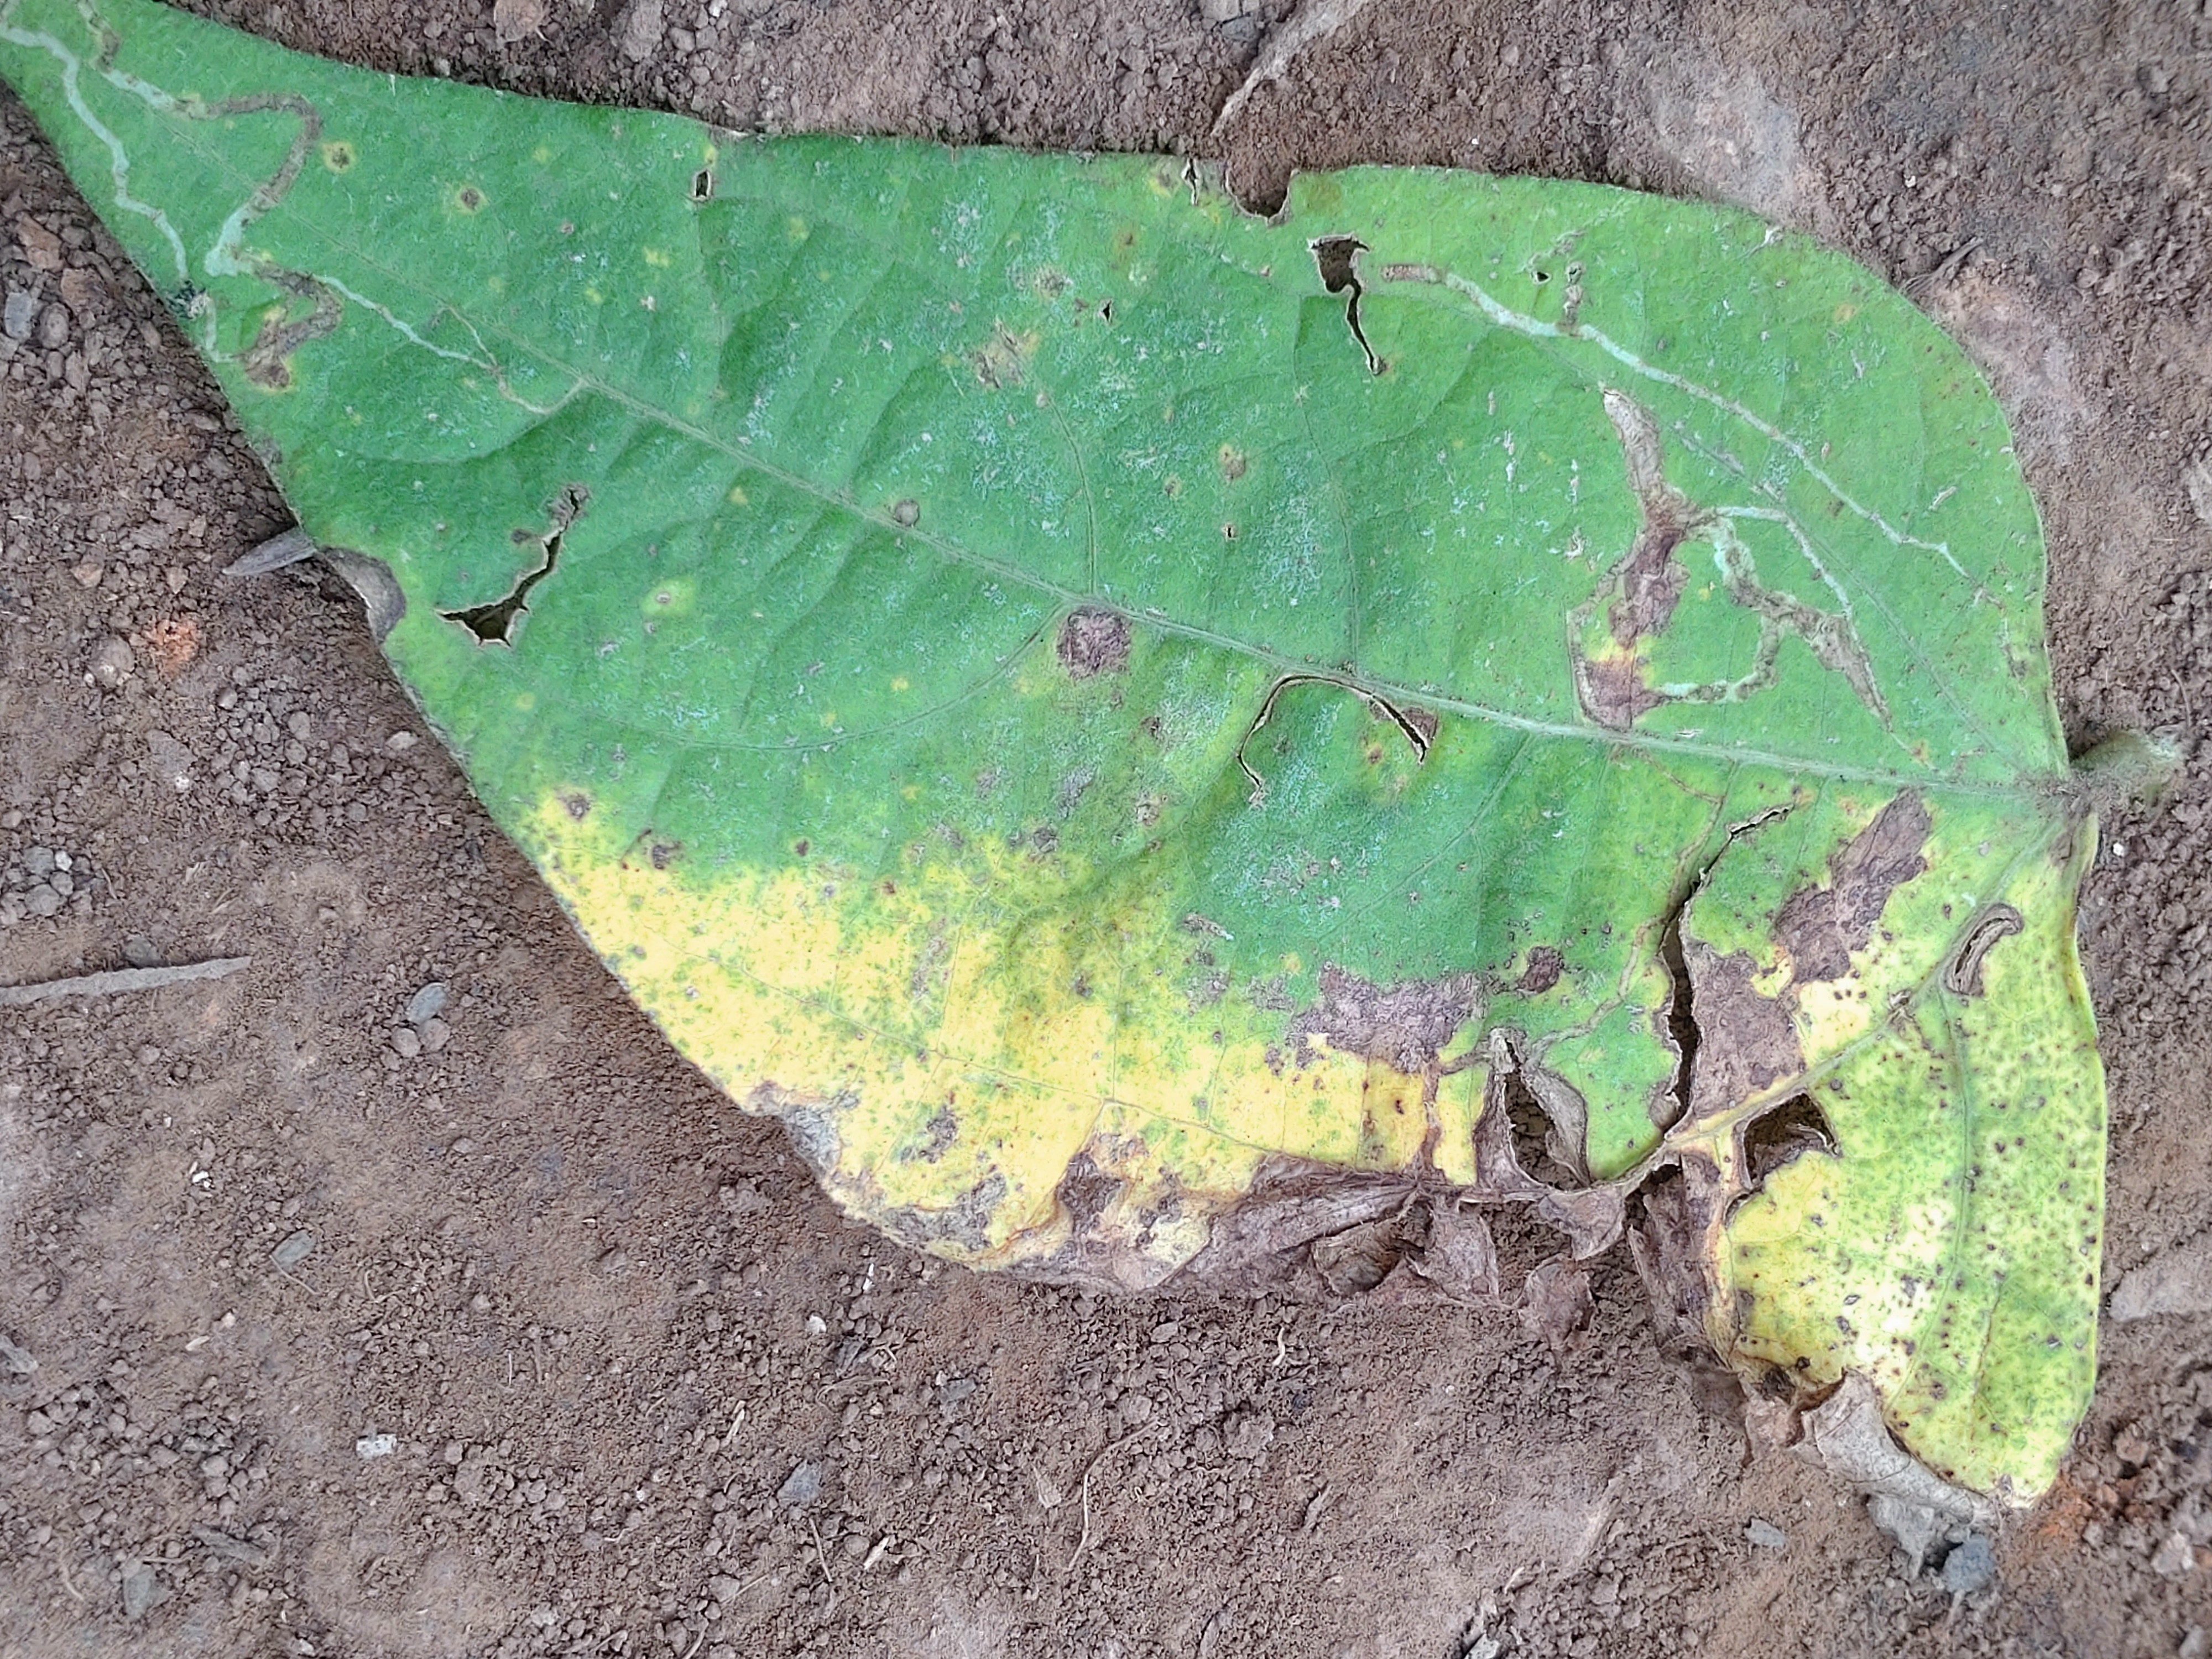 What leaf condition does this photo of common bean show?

anthracnose
